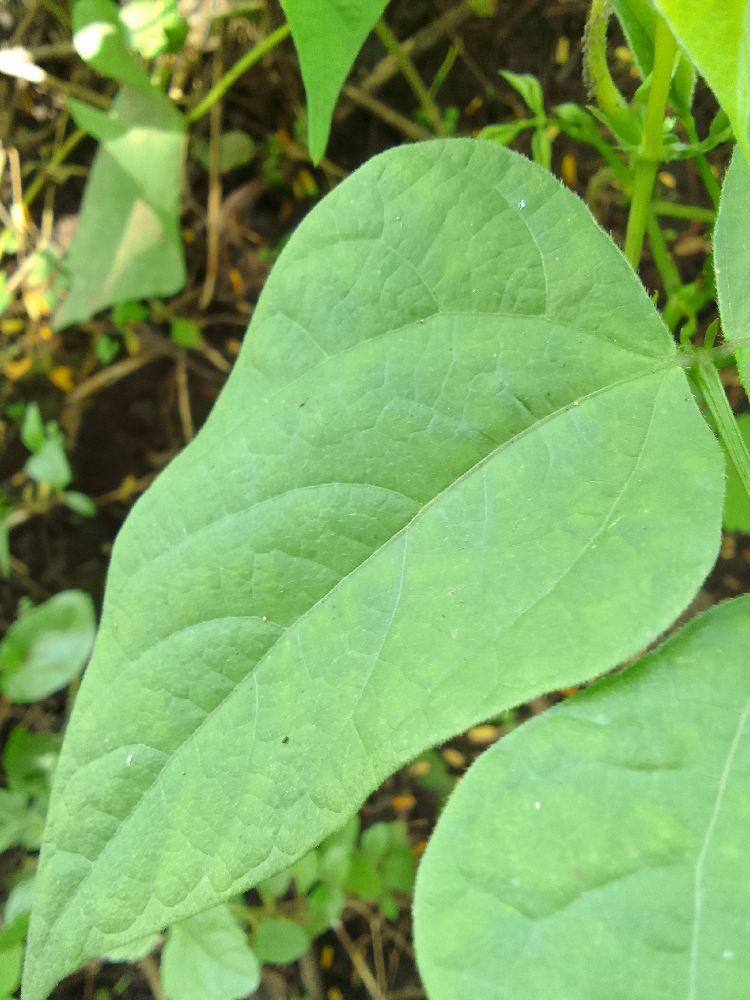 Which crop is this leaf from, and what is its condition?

common bean, healthy
